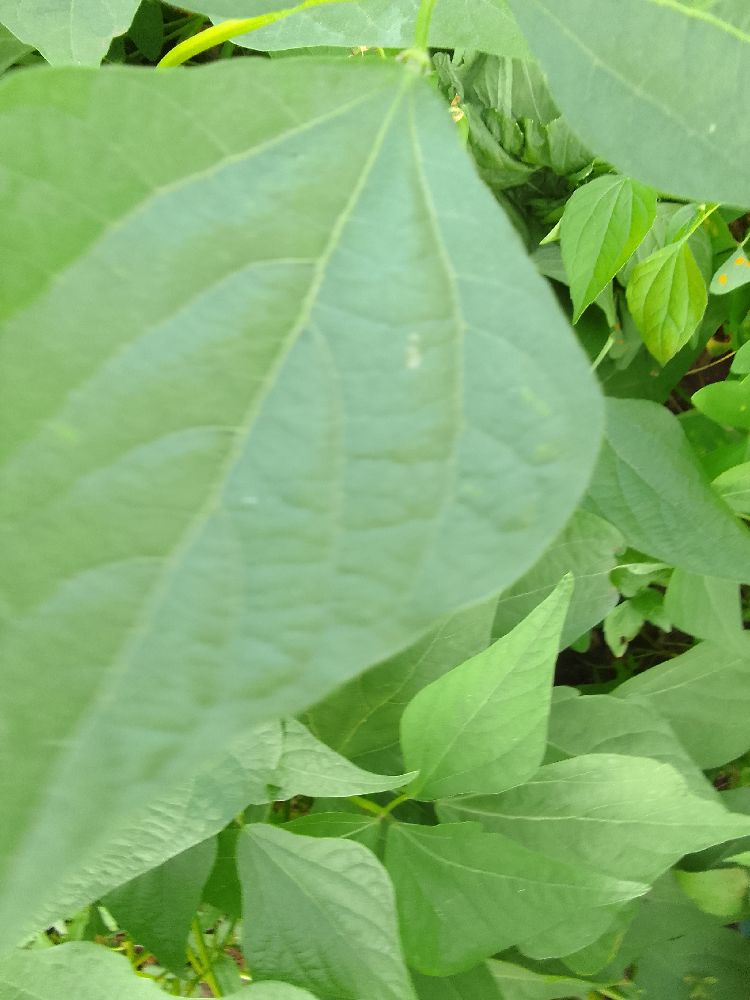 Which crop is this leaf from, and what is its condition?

common bean, healthy
